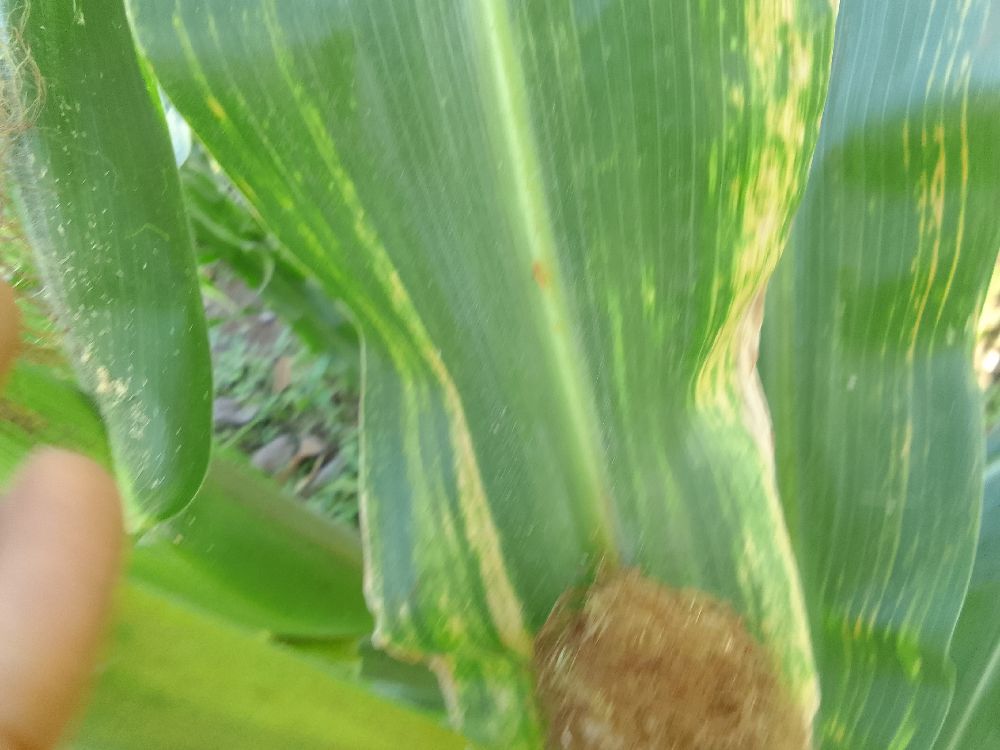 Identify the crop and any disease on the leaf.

maize, maize lethal necrosis
